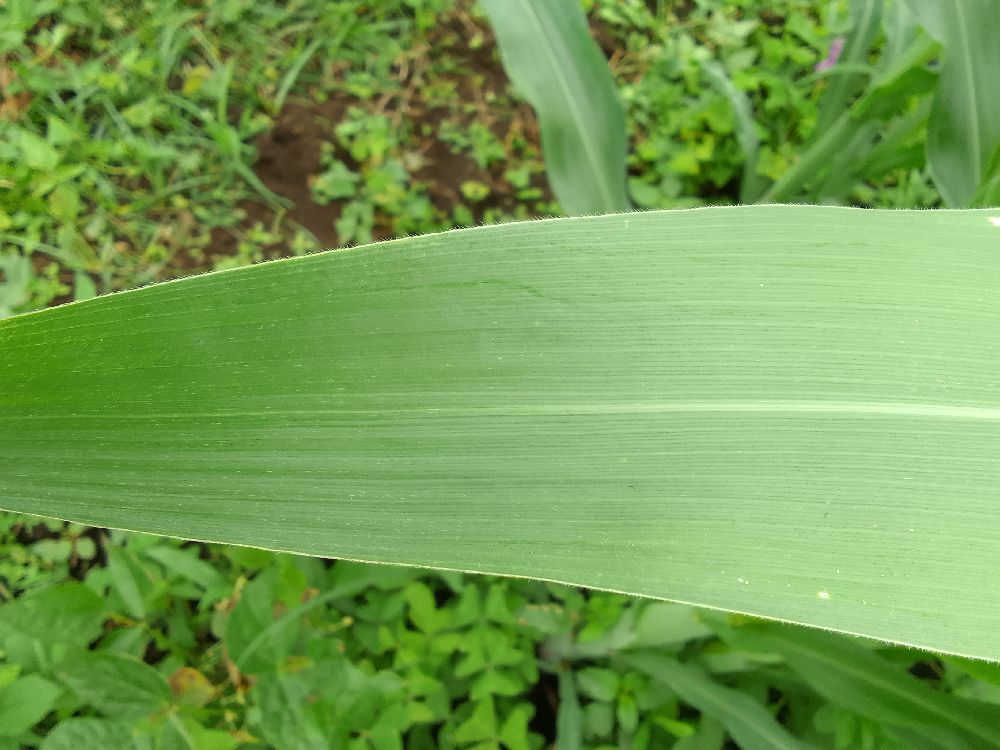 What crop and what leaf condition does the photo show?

maize, healthy
